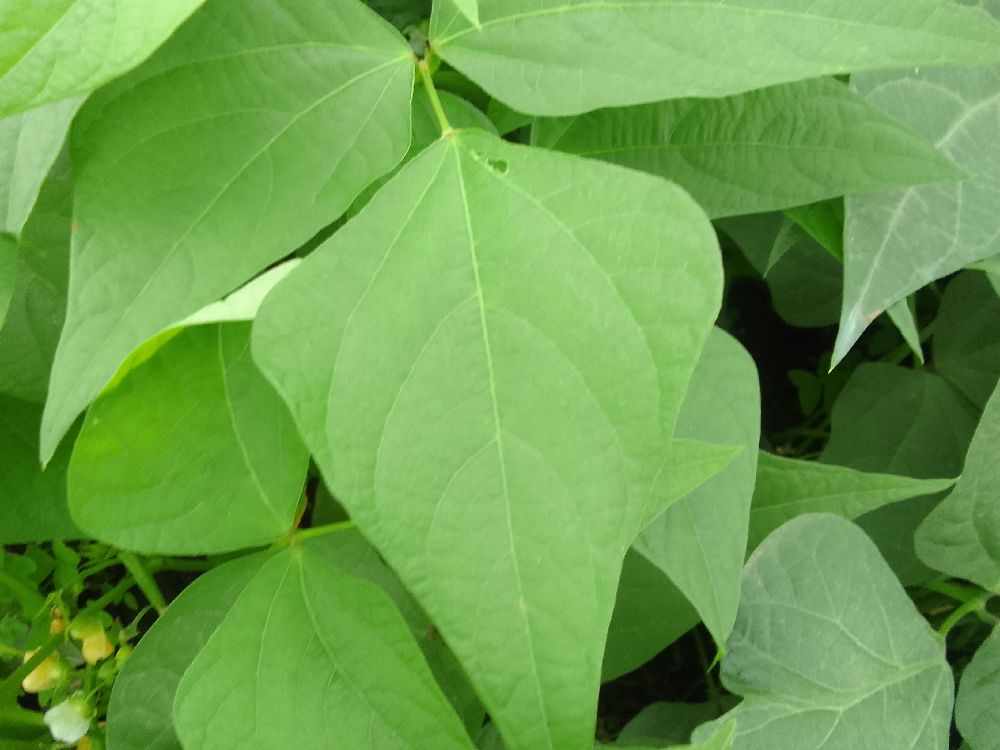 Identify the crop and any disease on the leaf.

common bean, healthy
